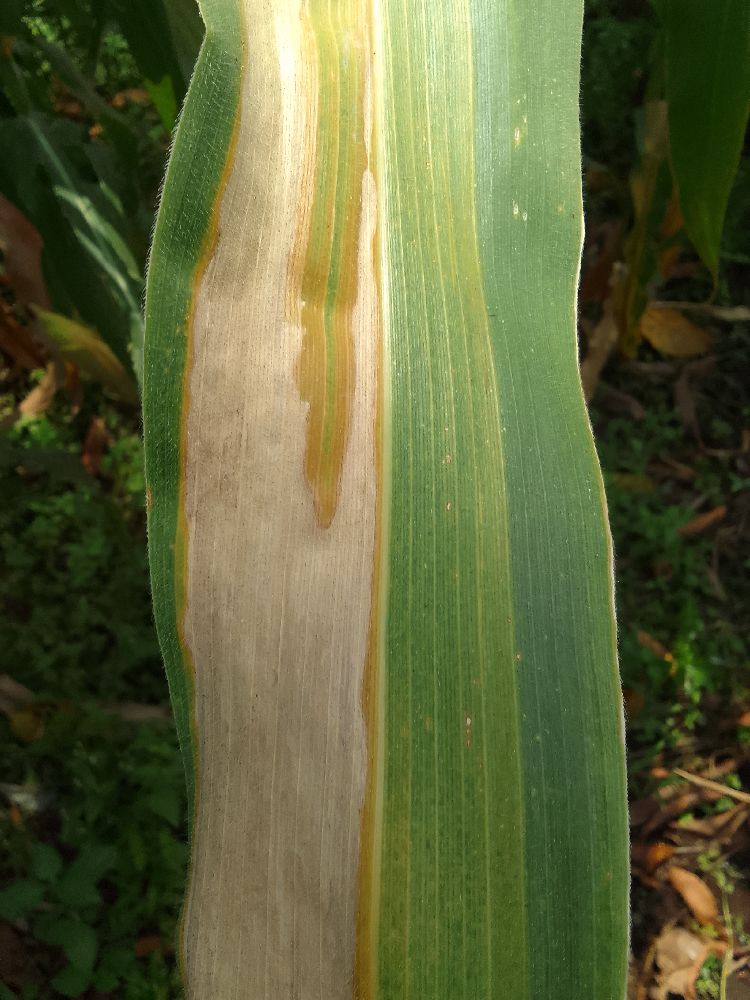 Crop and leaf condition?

maize, maize lethal necrosis
